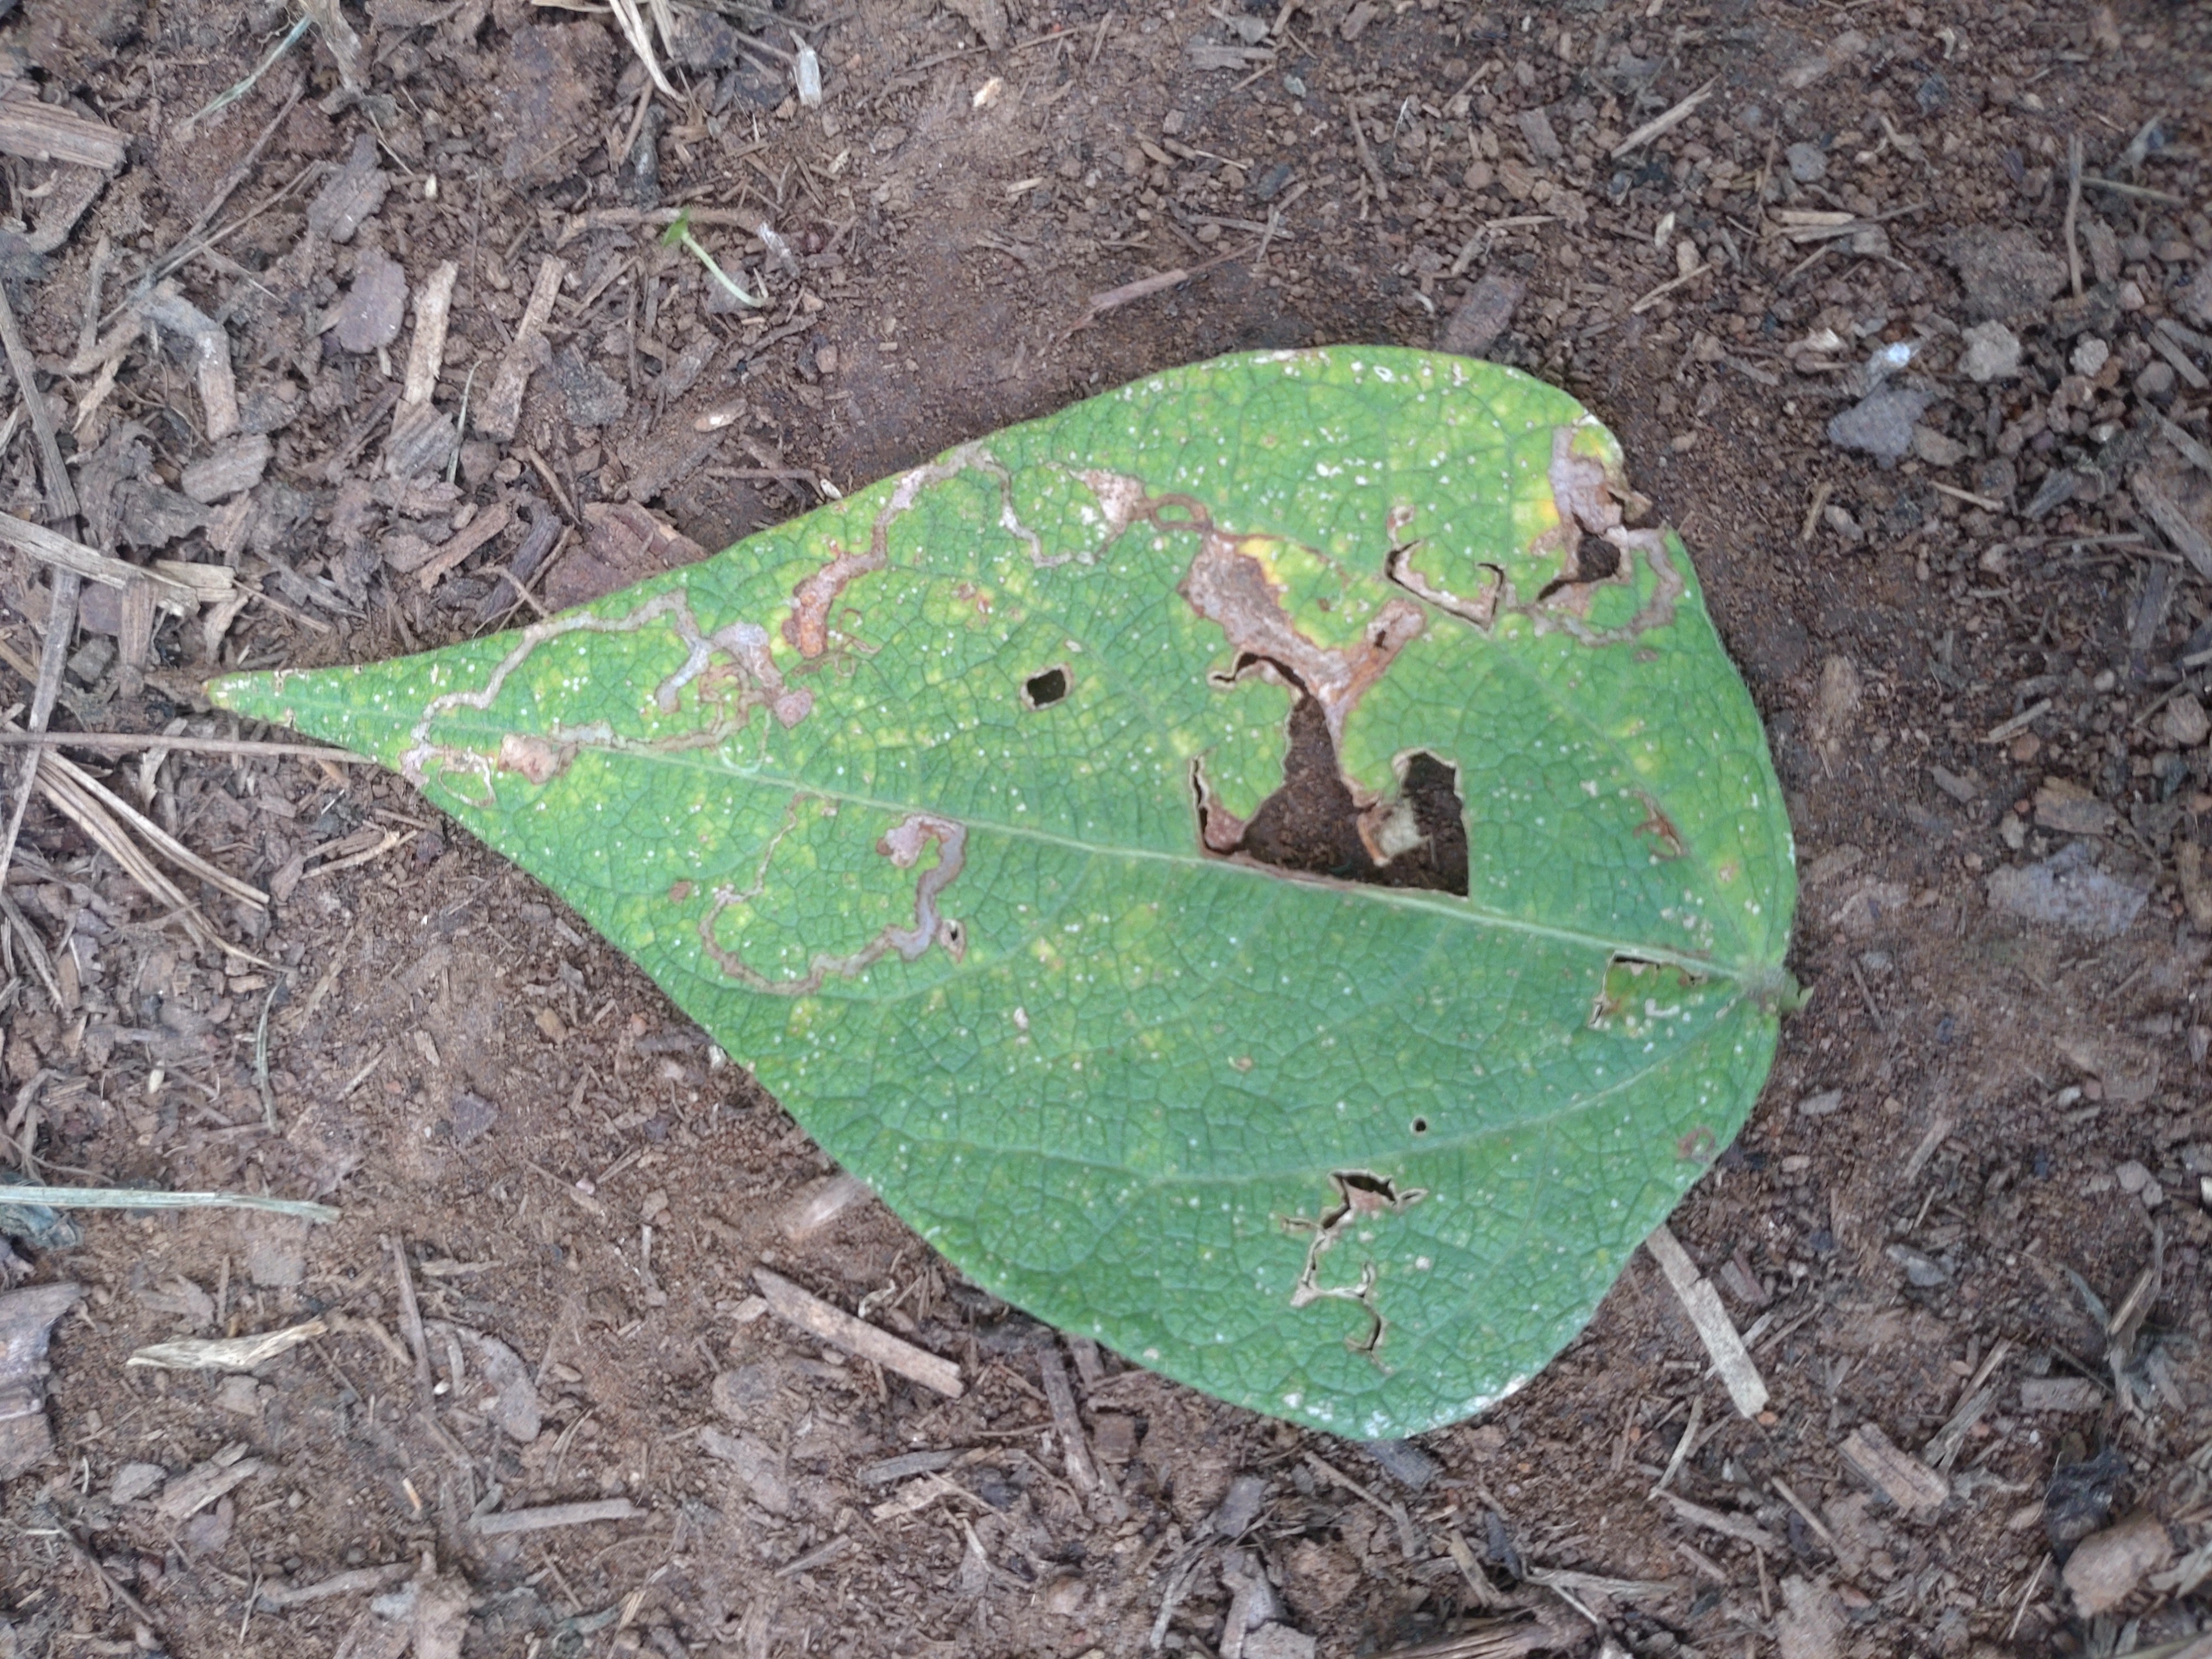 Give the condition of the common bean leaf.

anthracnose
